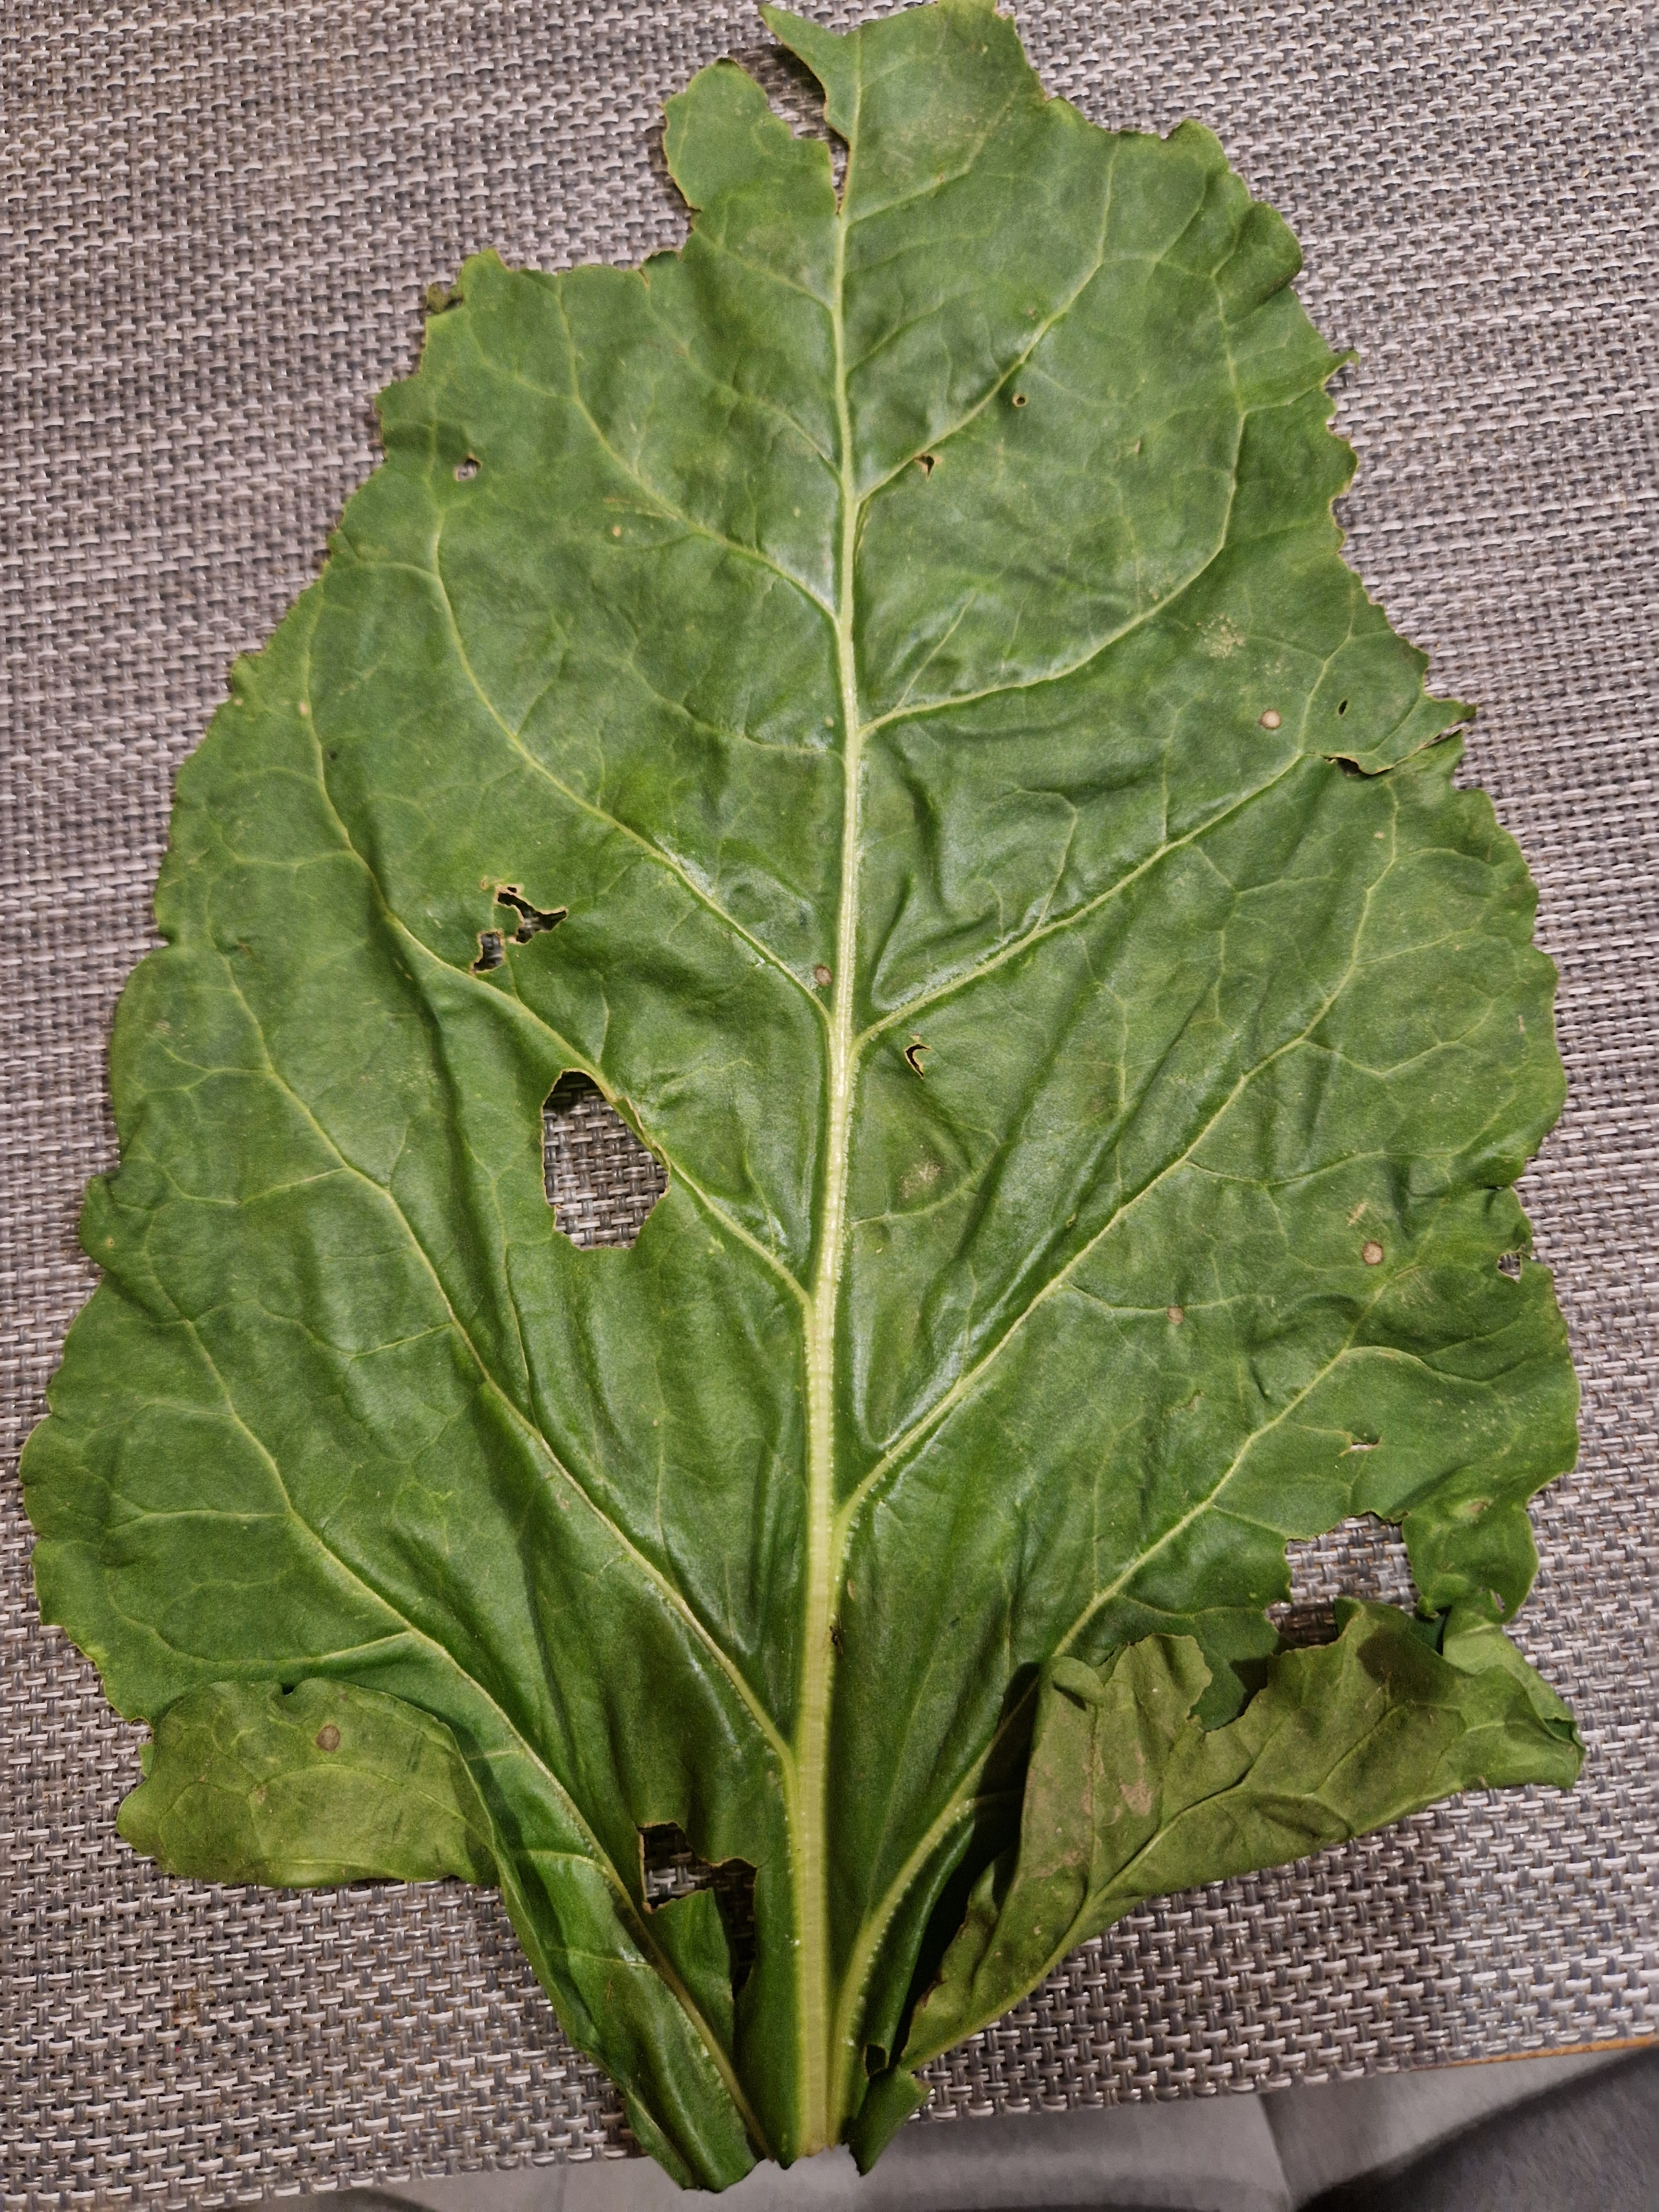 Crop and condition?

beet, cercospora
